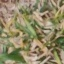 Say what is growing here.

grass
